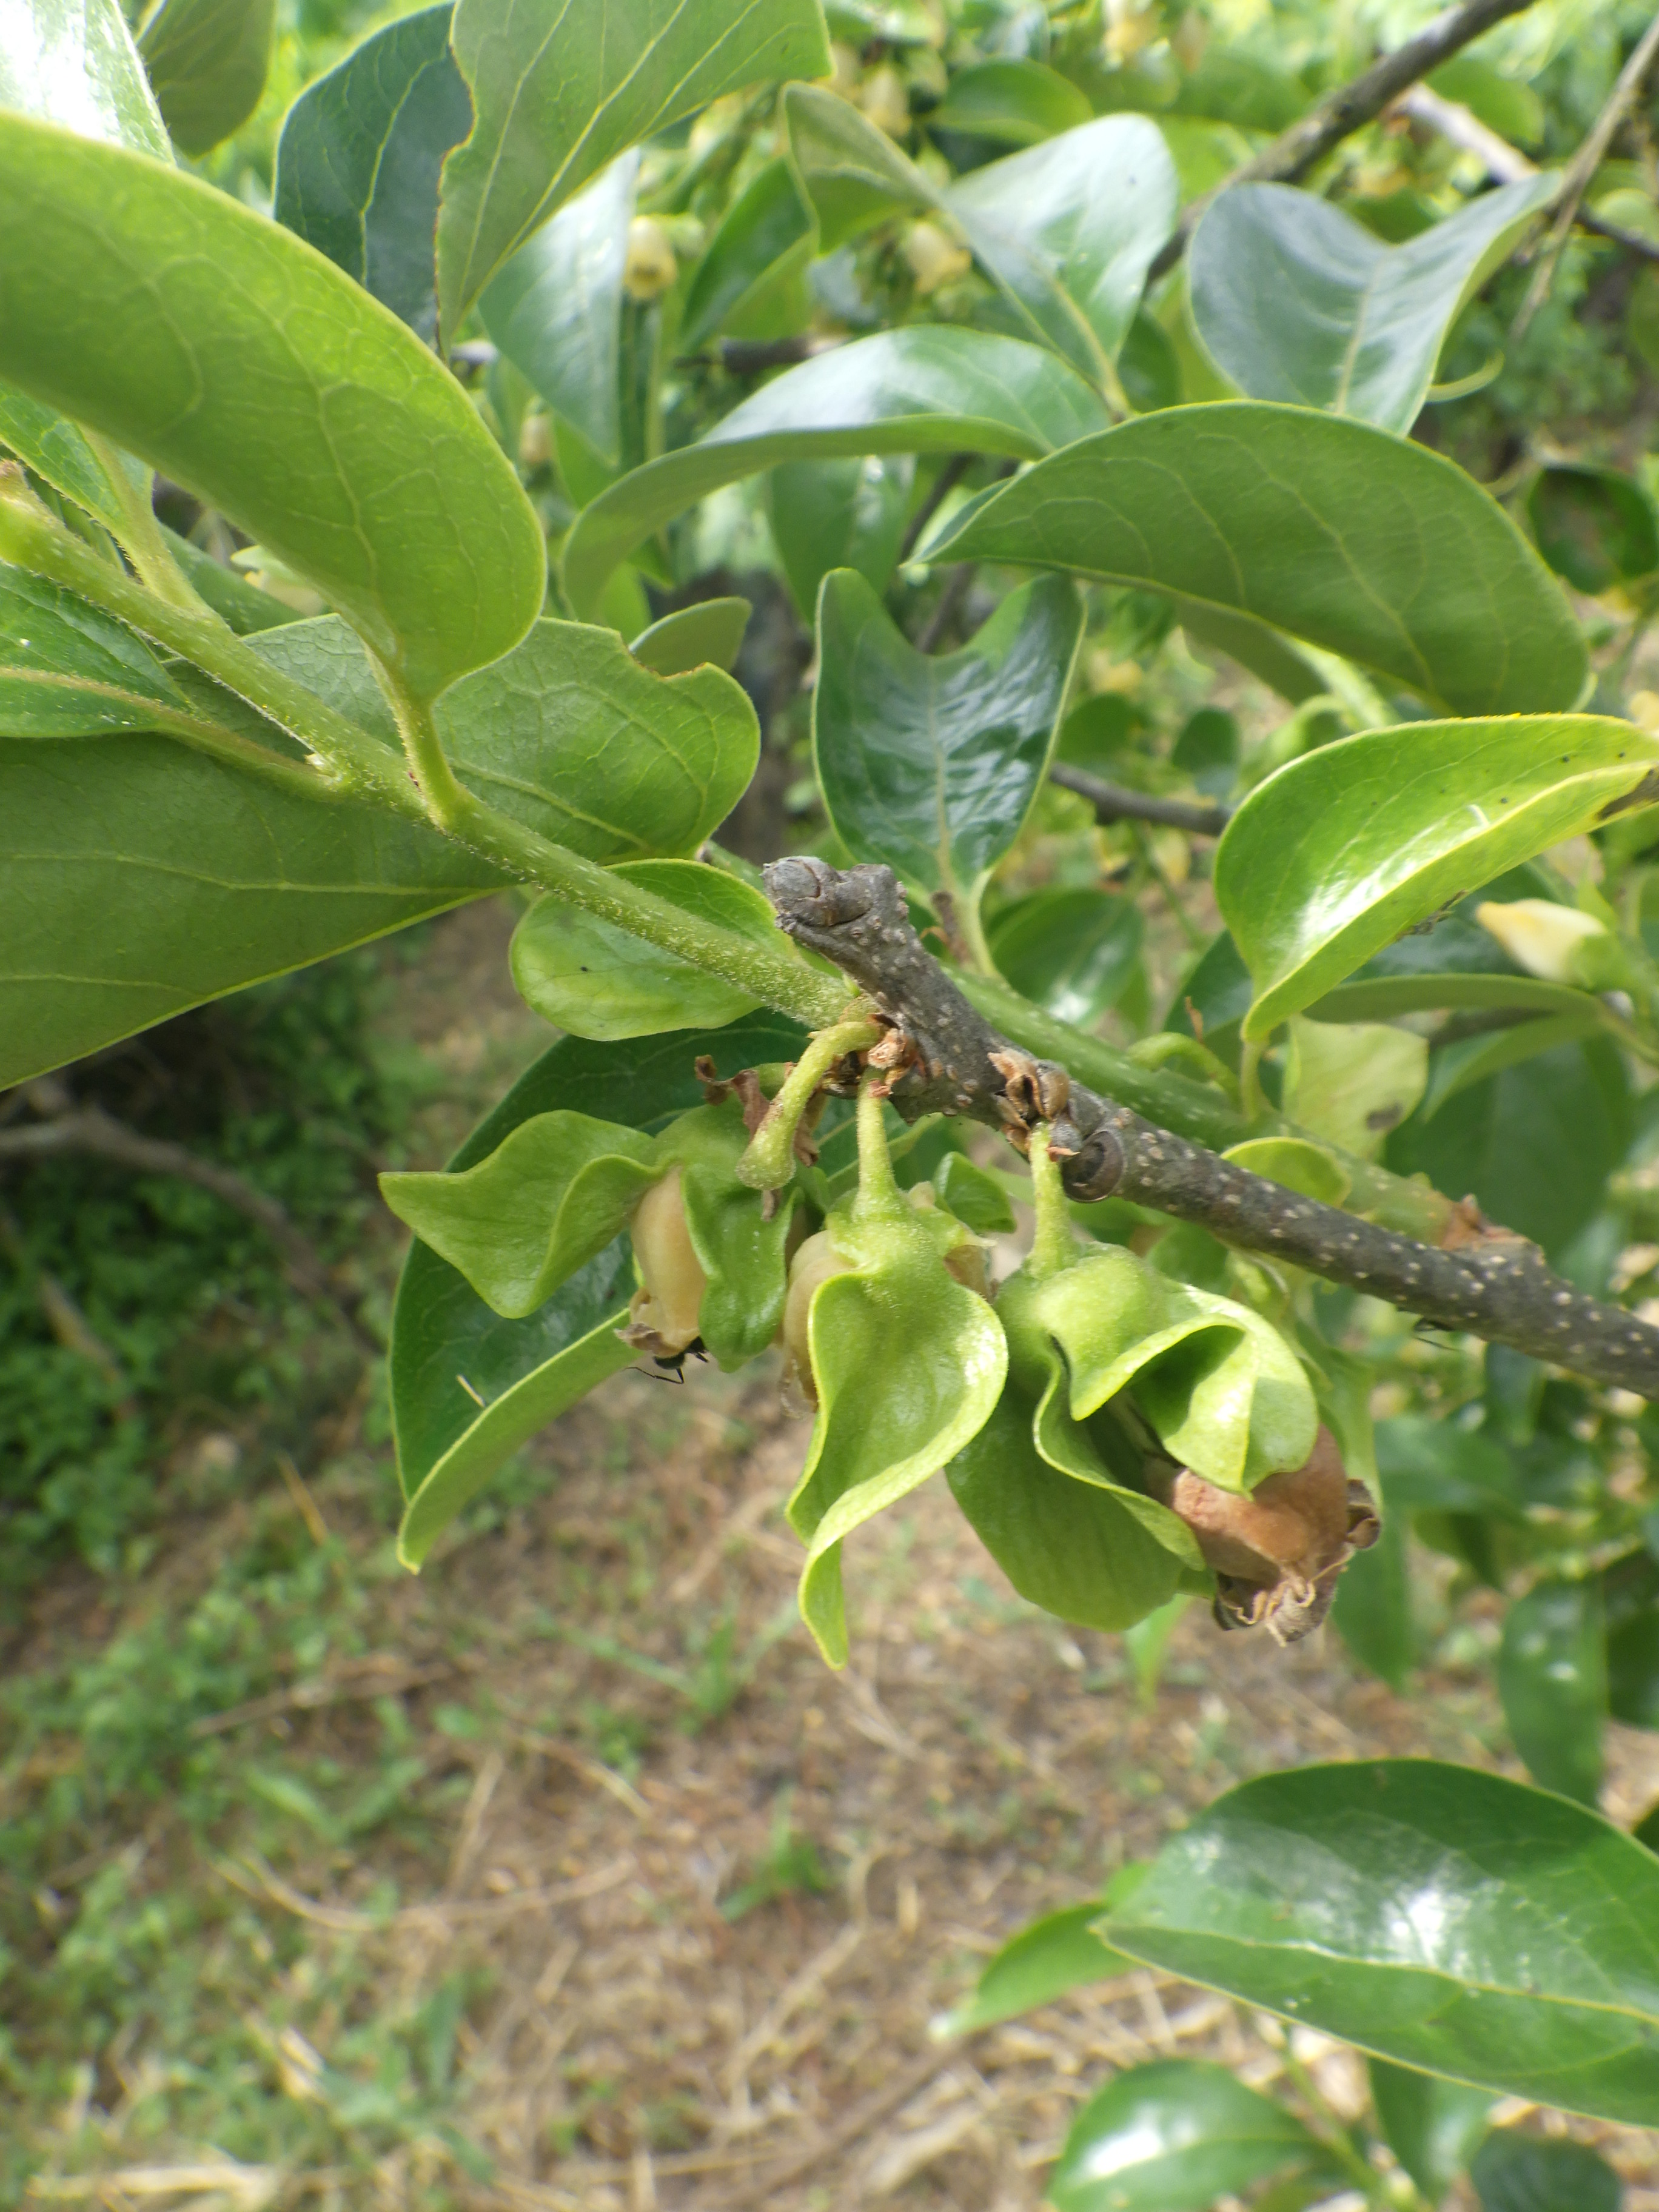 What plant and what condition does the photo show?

persimmon, anthracnose
